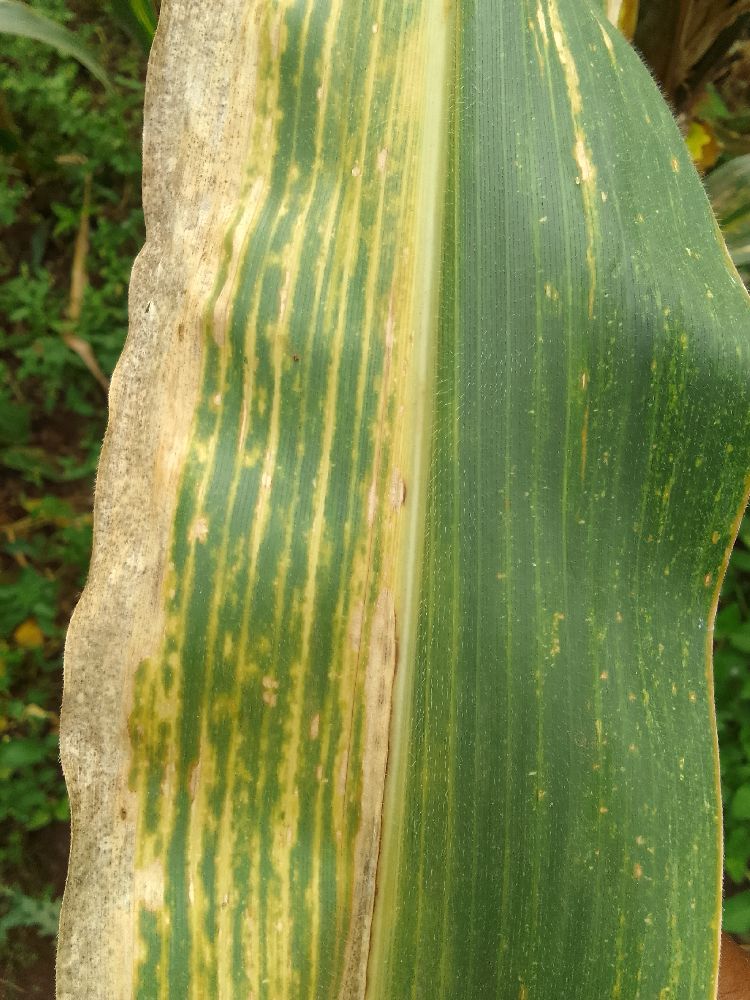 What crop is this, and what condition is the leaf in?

maize, maize lethal necrosis
